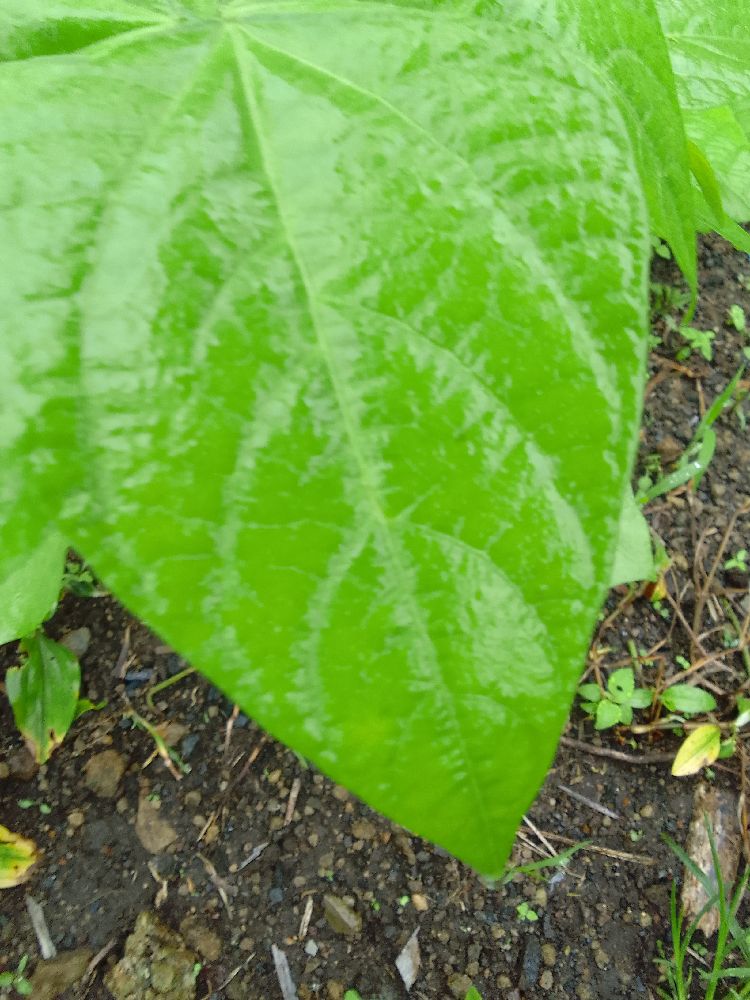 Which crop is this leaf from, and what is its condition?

common bean, healthy
